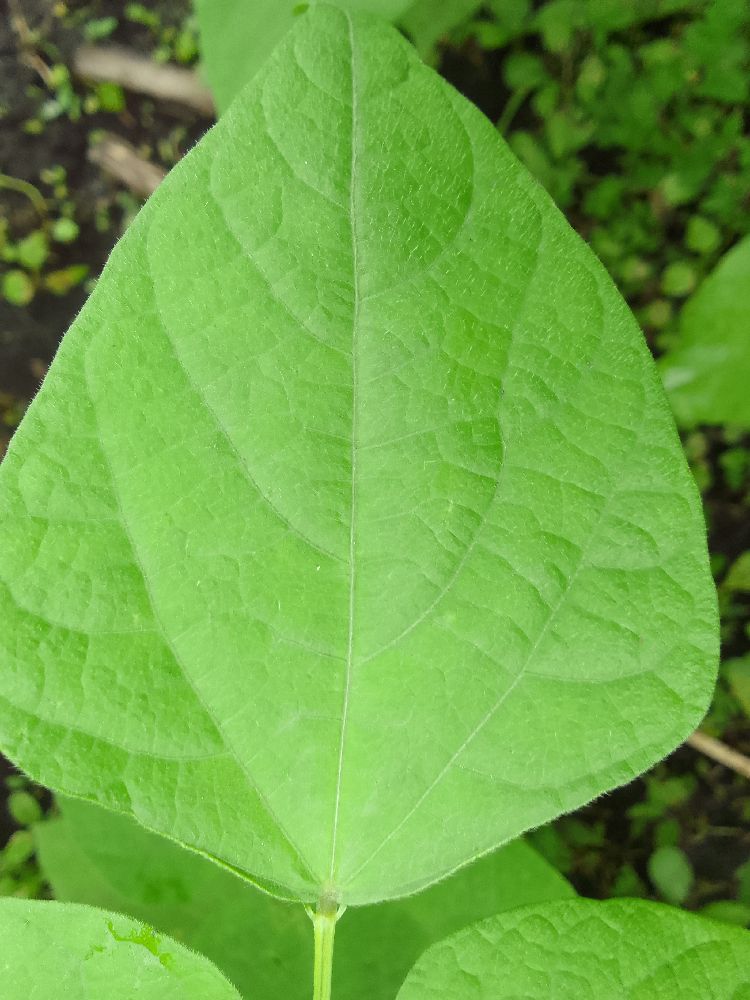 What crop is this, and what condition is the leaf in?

common bean, healthy
